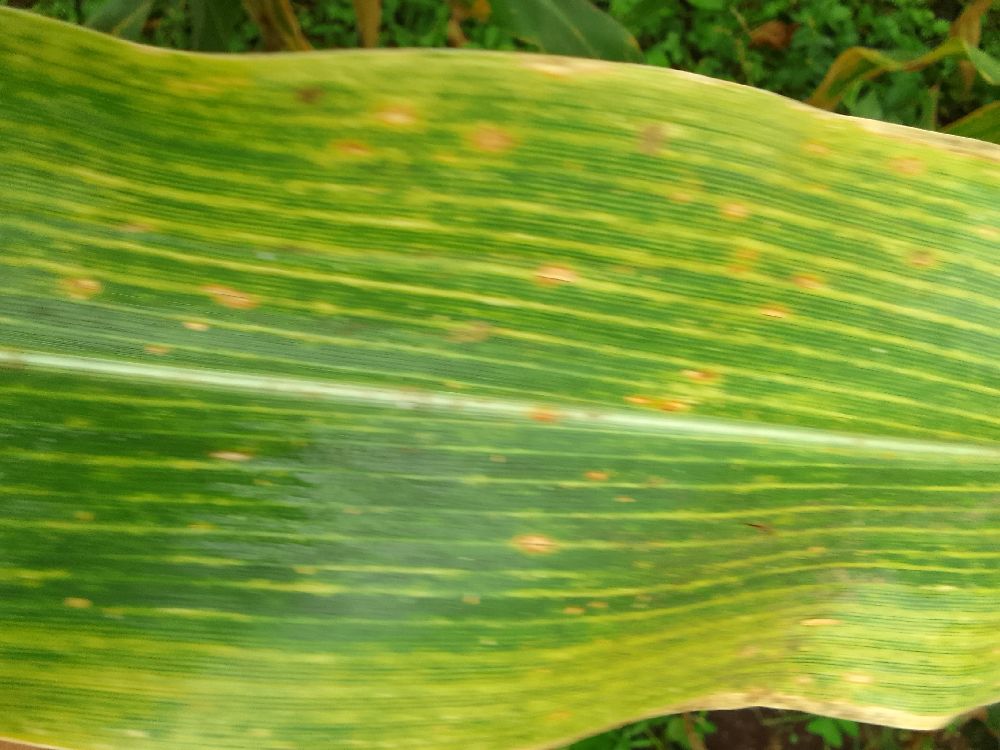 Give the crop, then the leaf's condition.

maize, maize lethal necrosis
